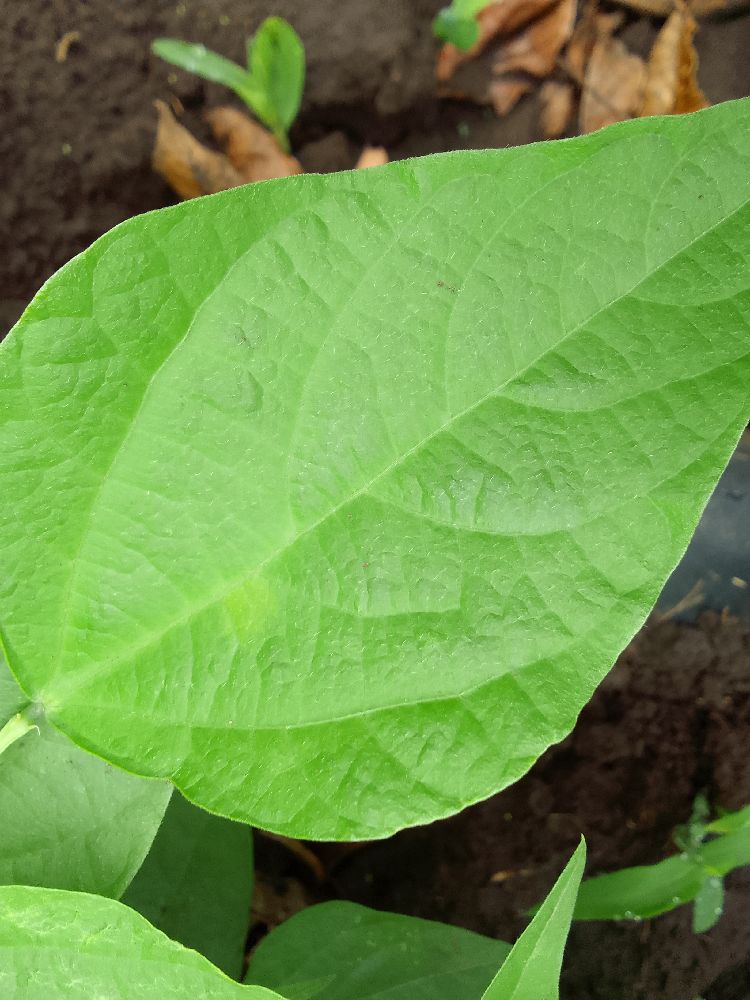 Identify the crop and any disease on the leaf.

common bean, healthy
